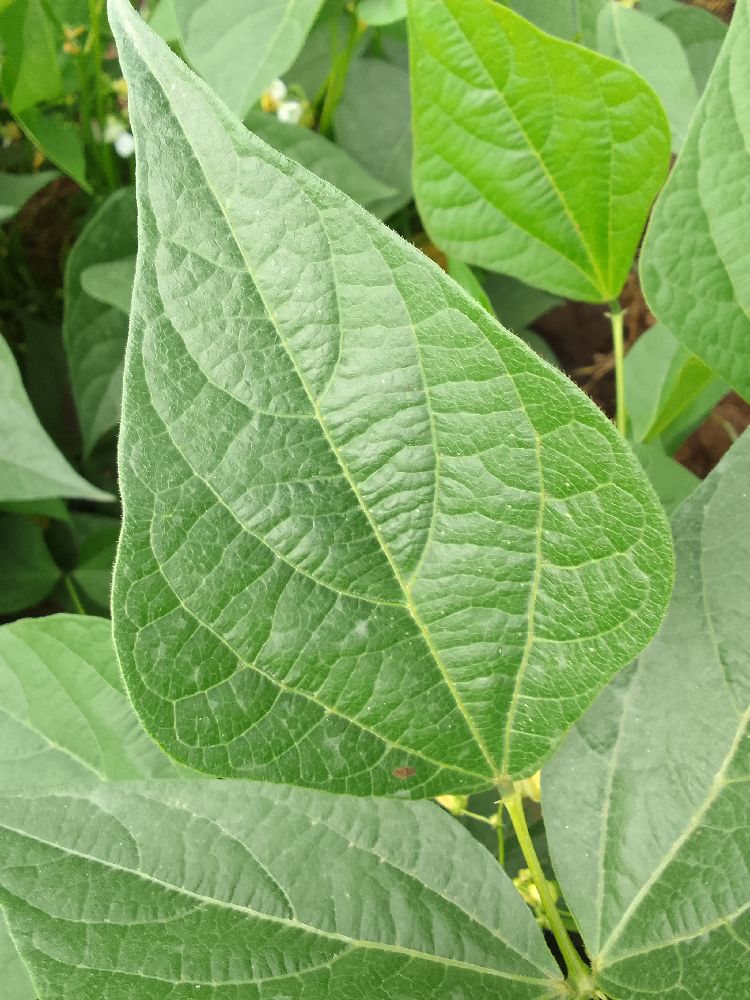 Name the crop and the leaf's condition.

common bean, healthy
